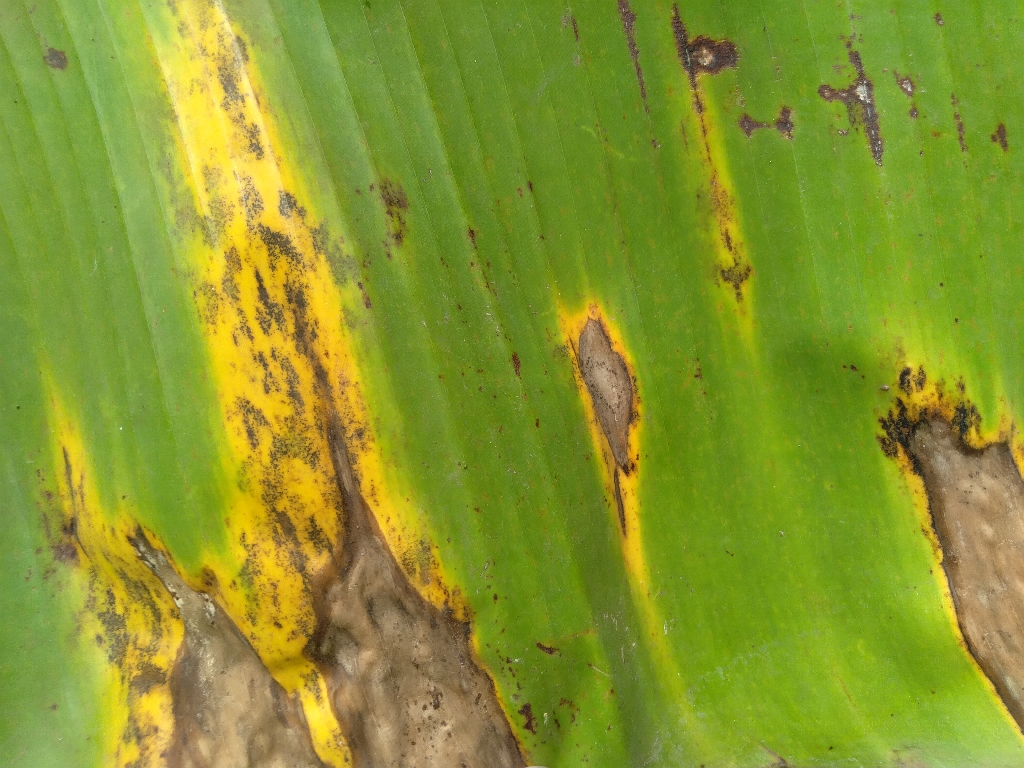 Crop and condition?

banana, black sigatoka
